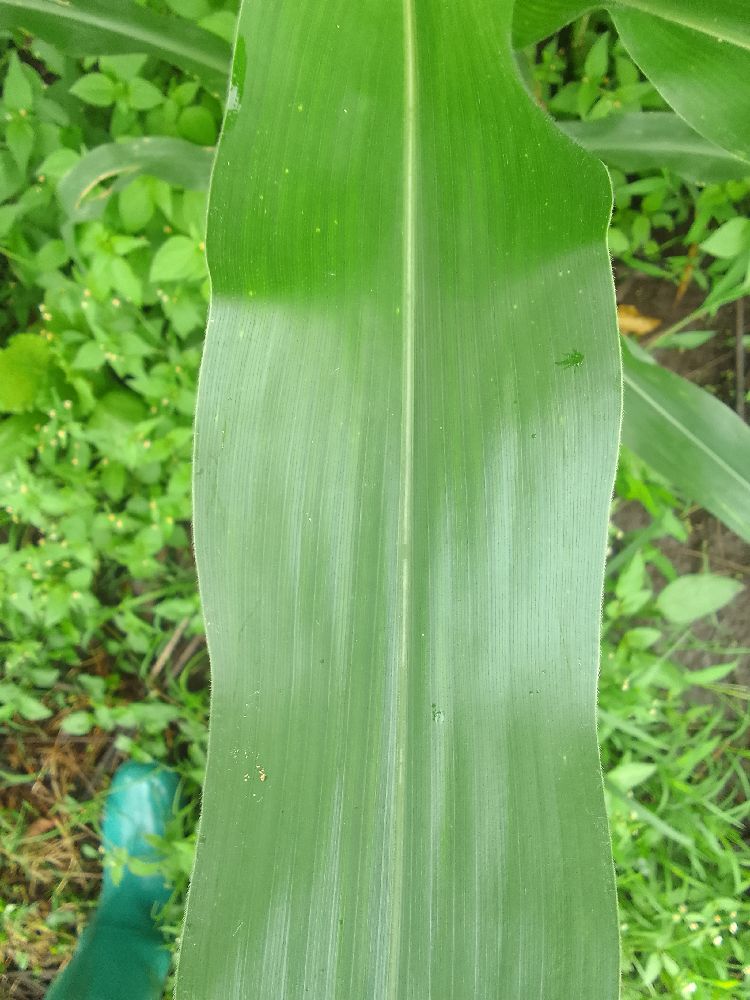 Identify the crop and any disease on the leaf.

maize, healthy
